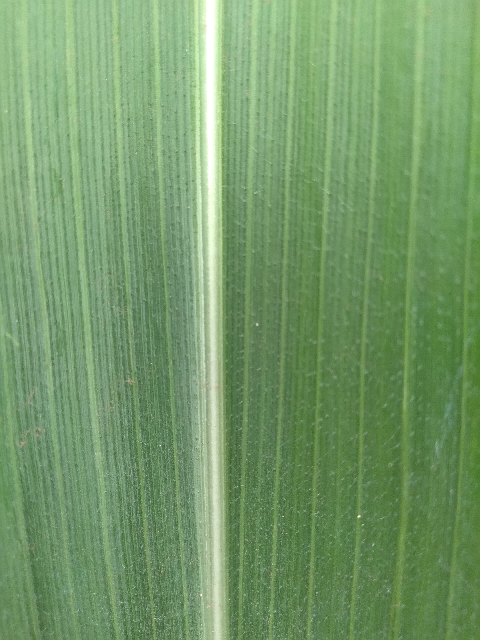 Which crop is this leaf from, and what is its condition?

maize, healthy
